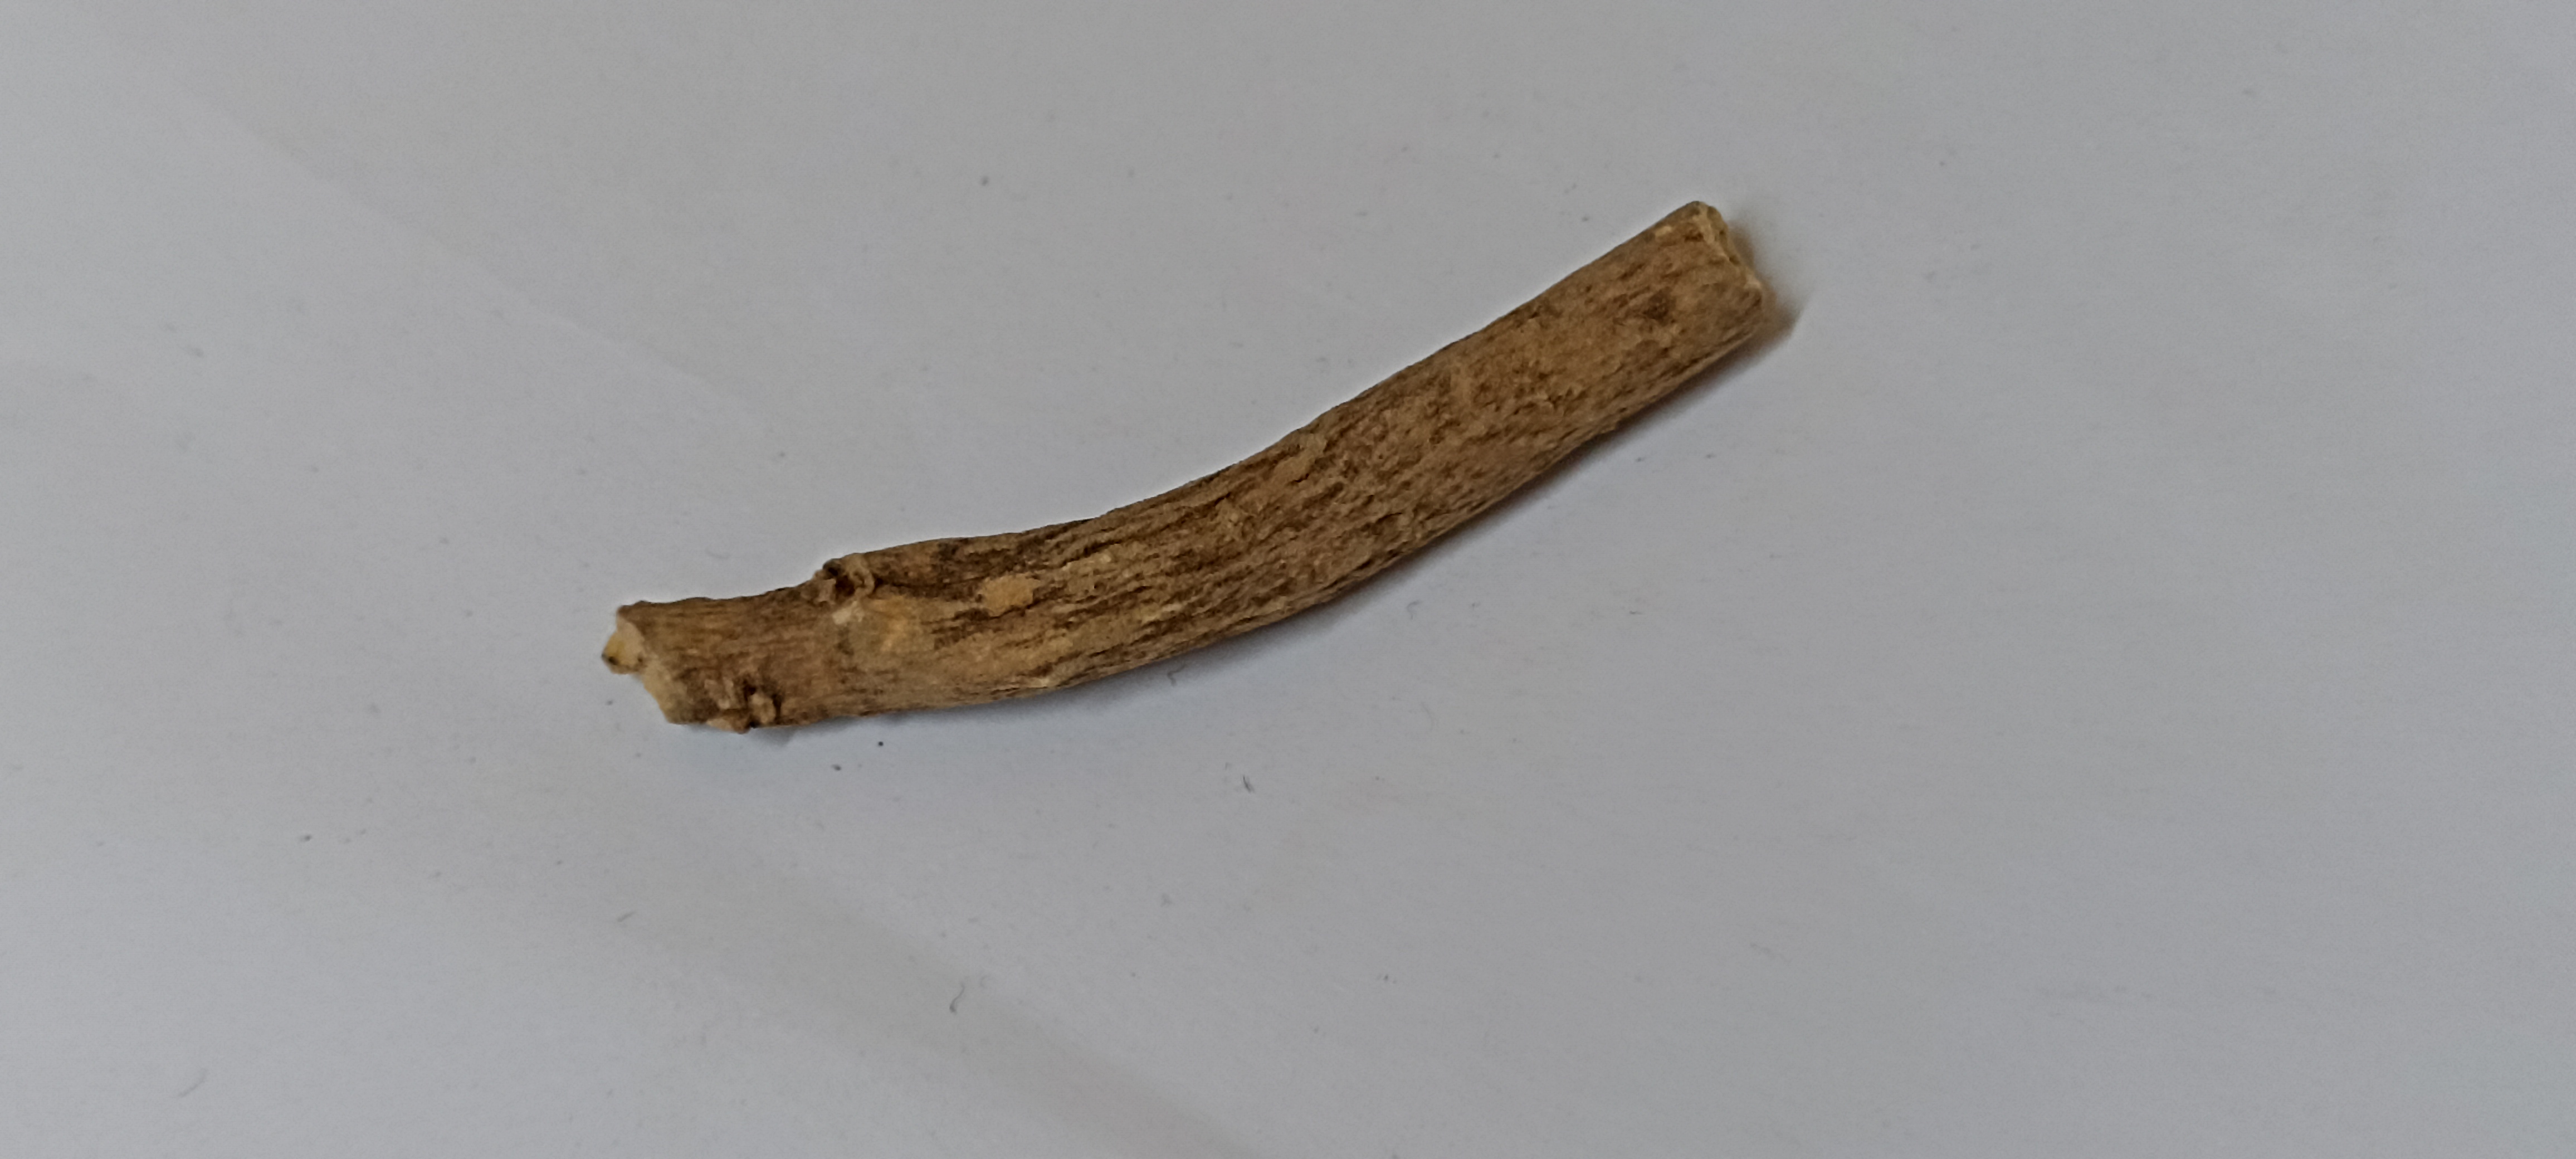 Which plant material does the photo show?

ashwagandha
